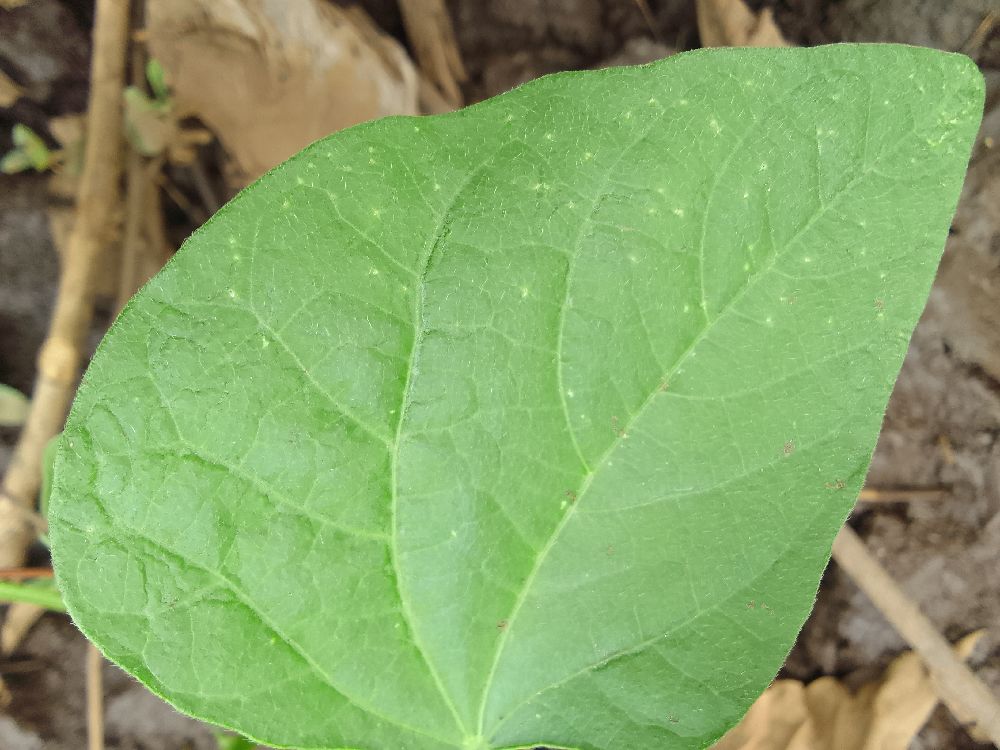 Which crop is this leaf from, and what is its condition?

common bean, healthy
